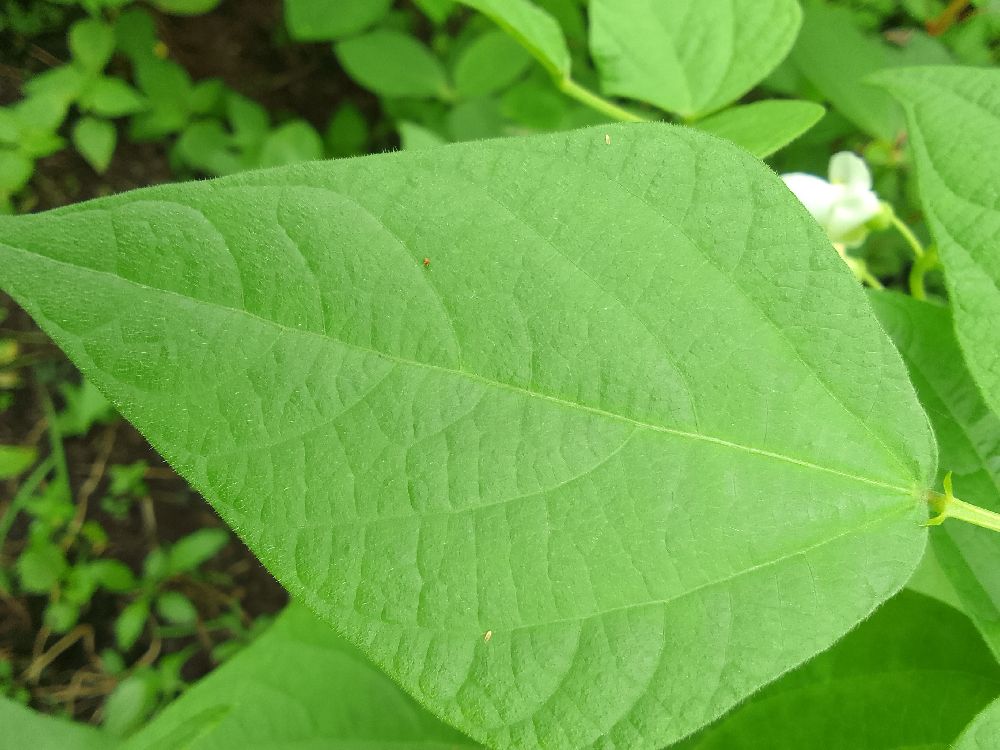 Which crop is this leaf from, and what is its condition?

common bean, healthy
